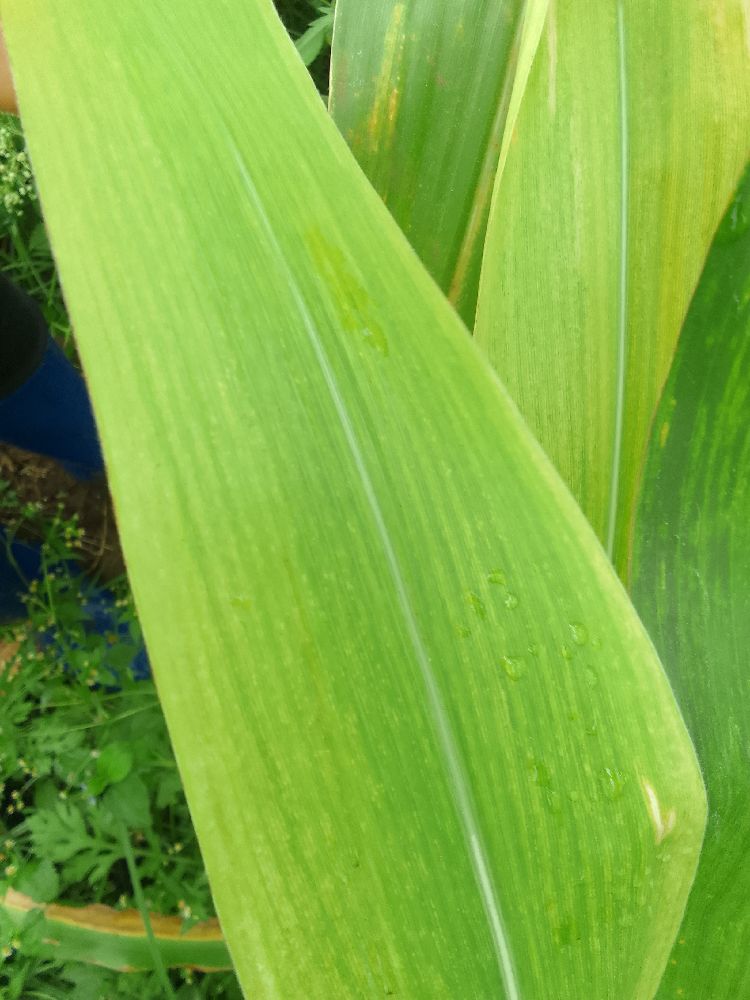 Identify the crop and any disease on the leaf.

maize, maize lethal necrosis
